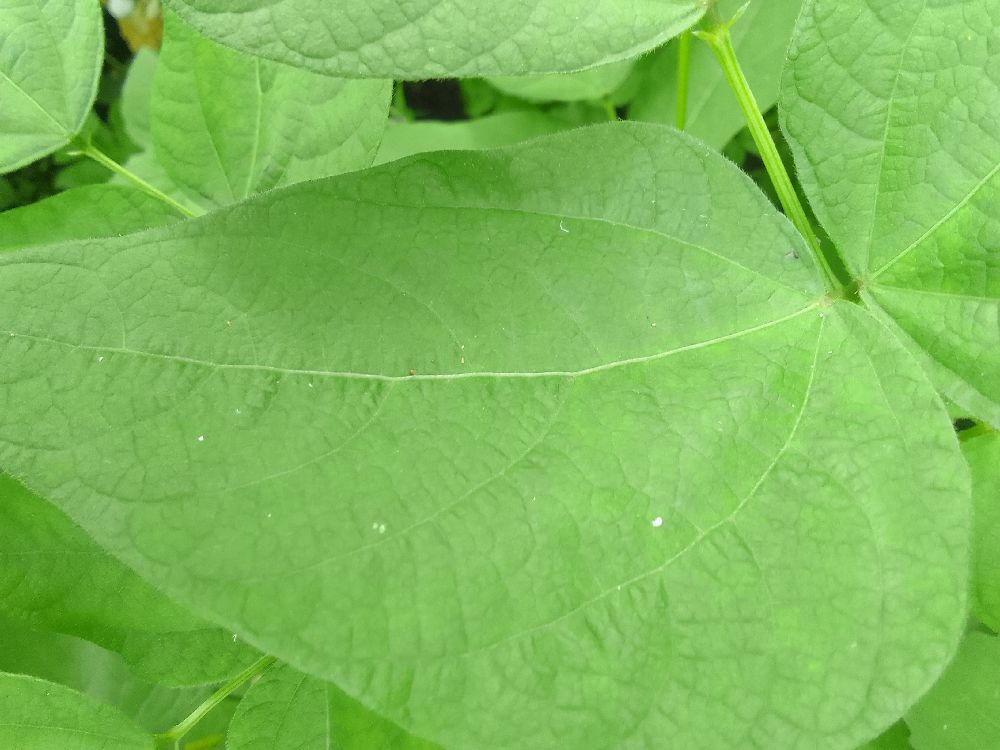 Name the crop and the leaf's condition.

common bean, healthy
